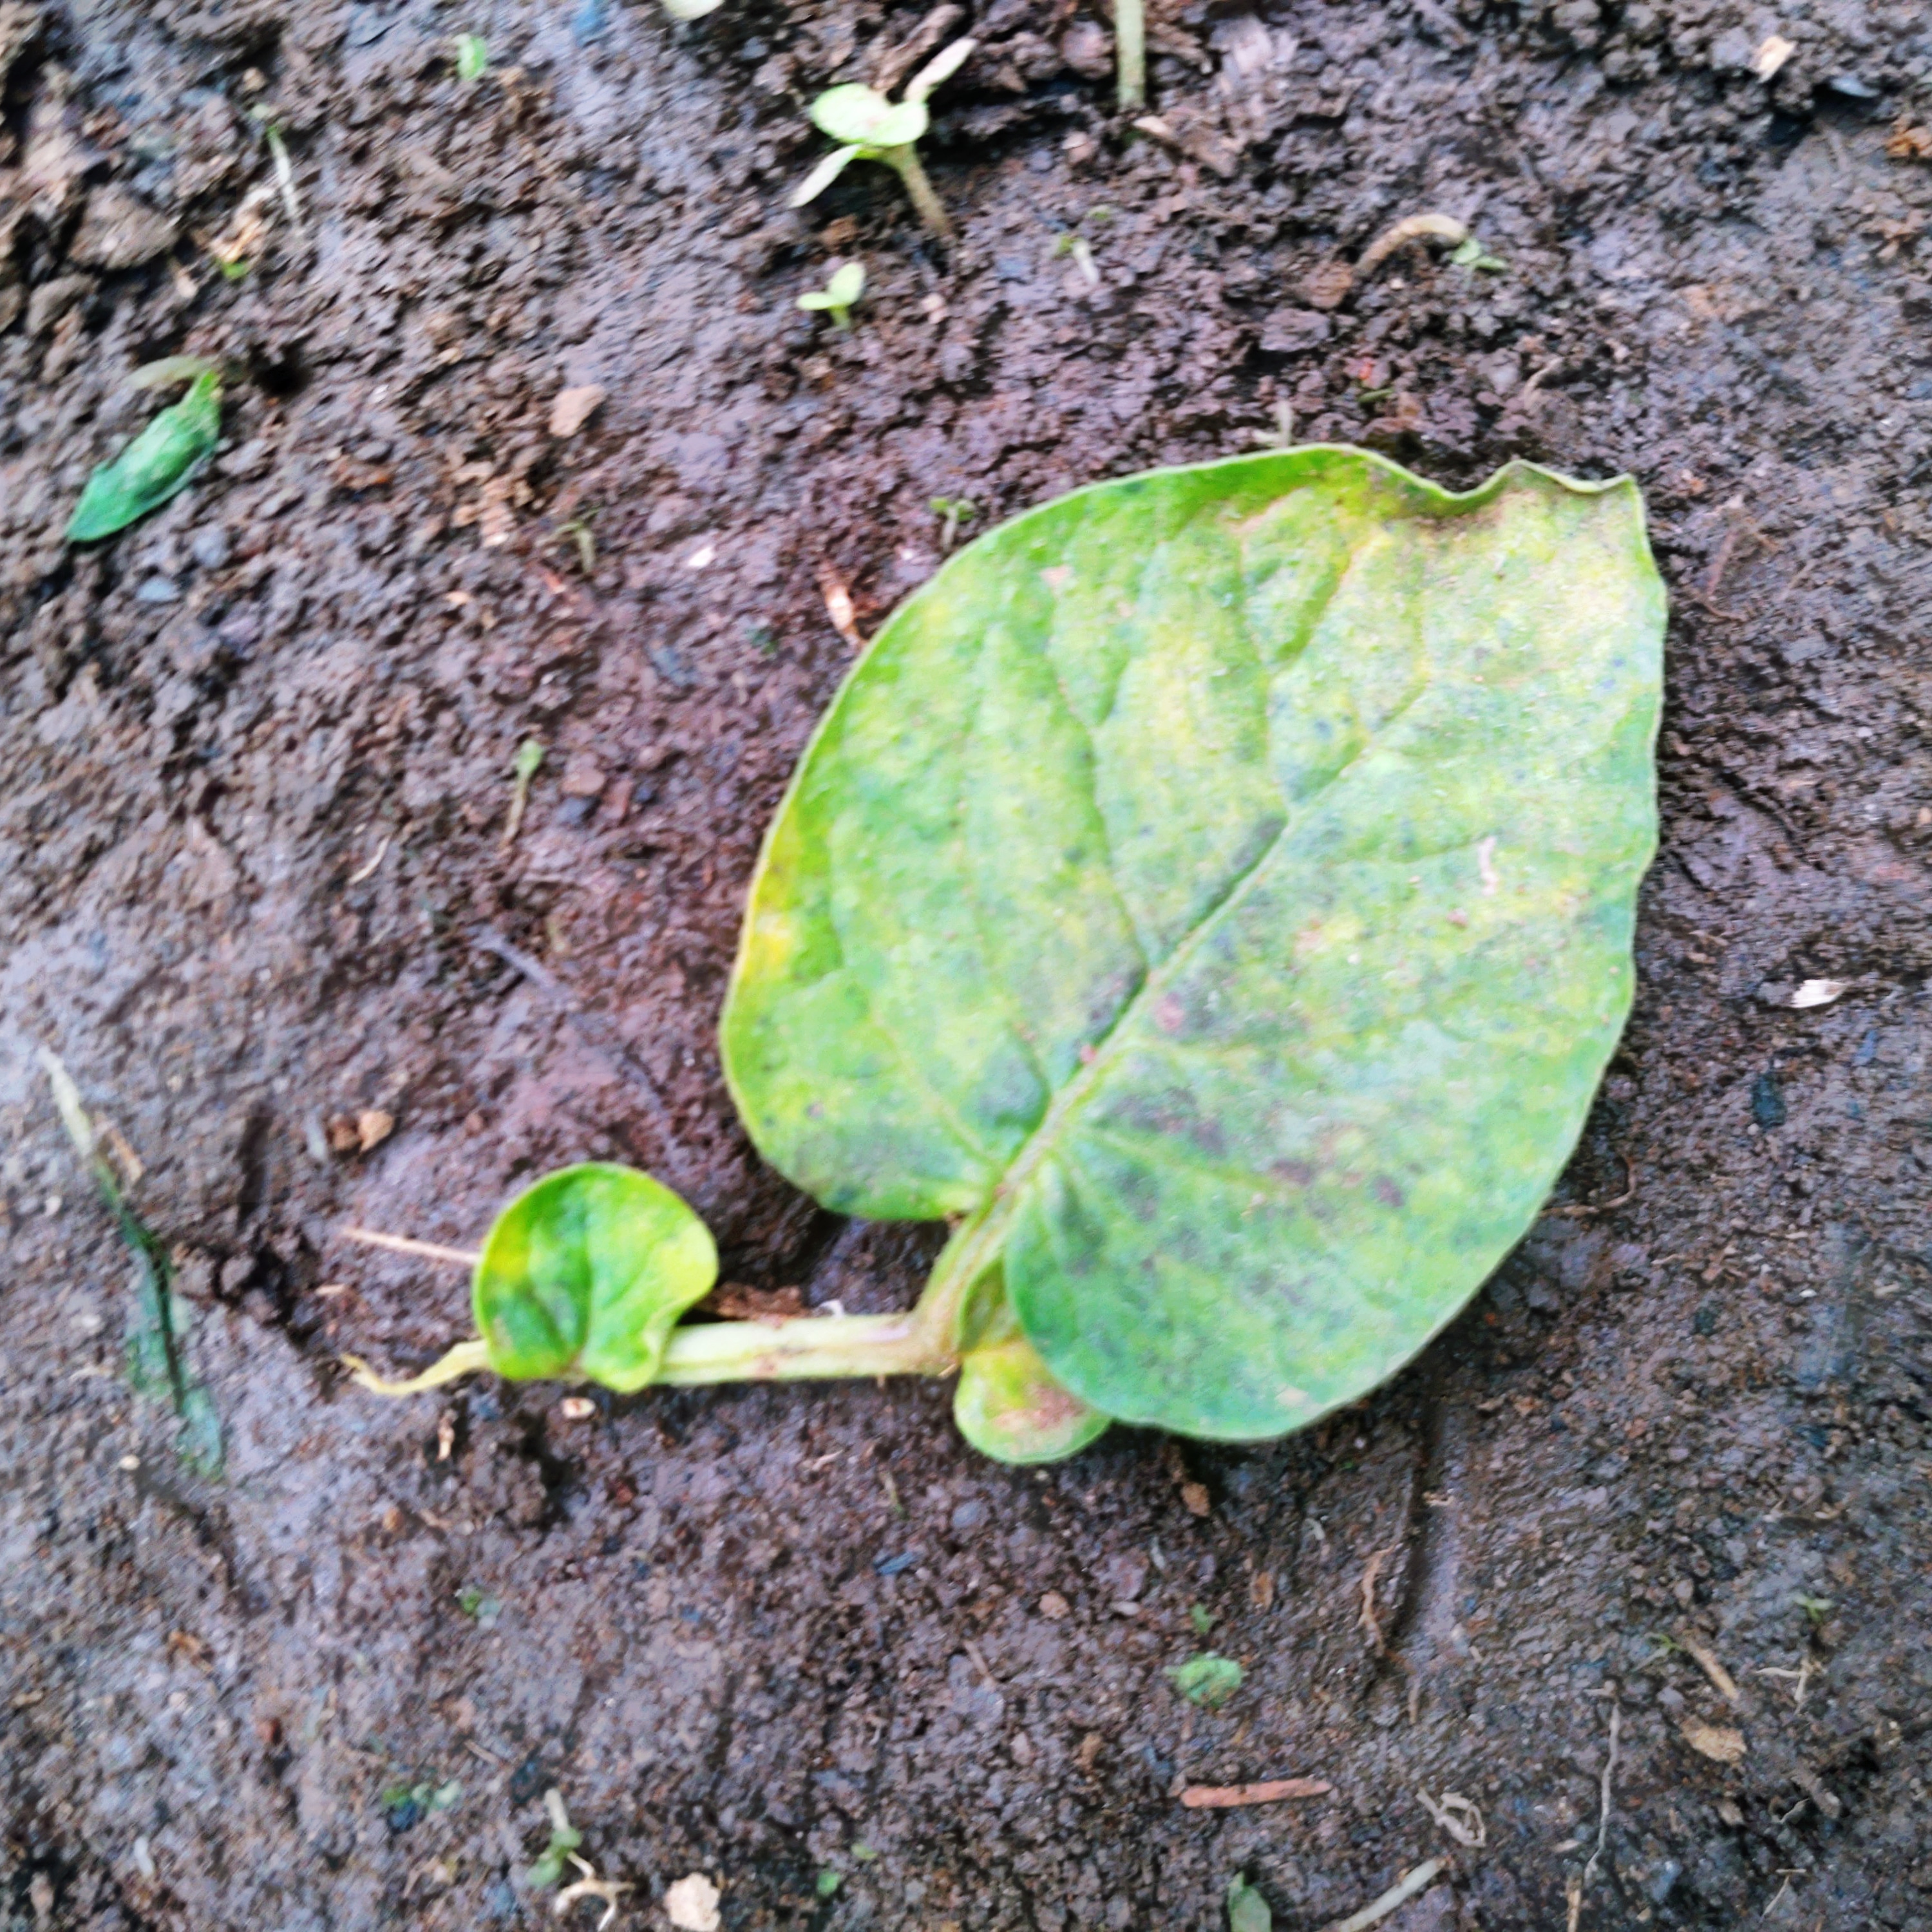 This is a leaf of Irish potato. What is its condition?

late blight
